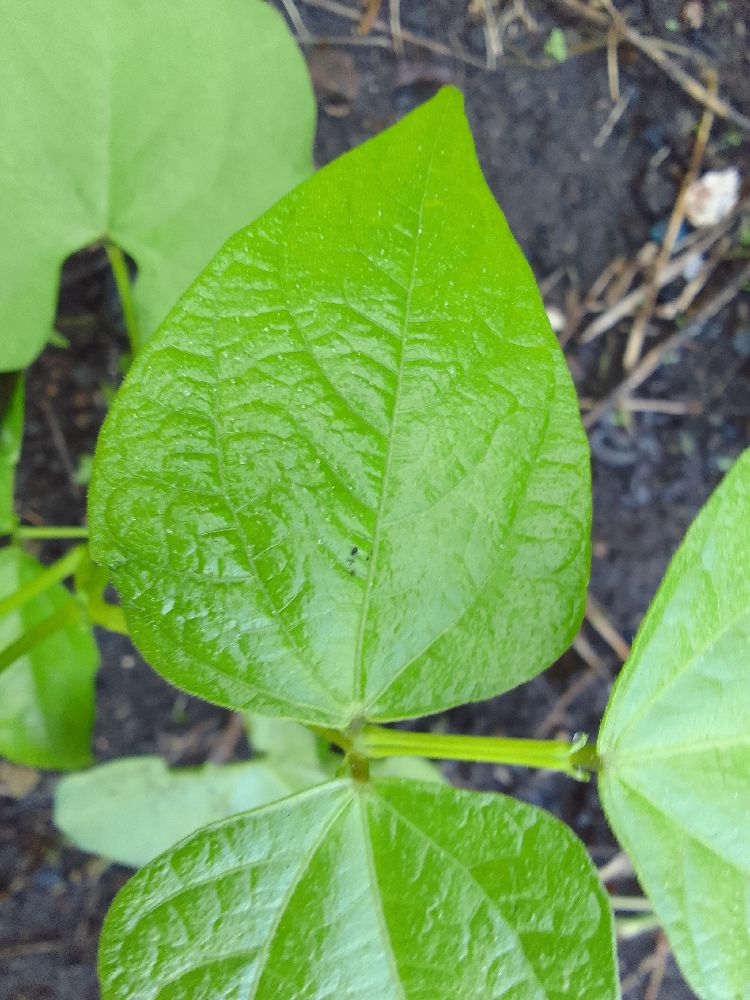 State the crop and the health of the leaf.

common bean, healthy
